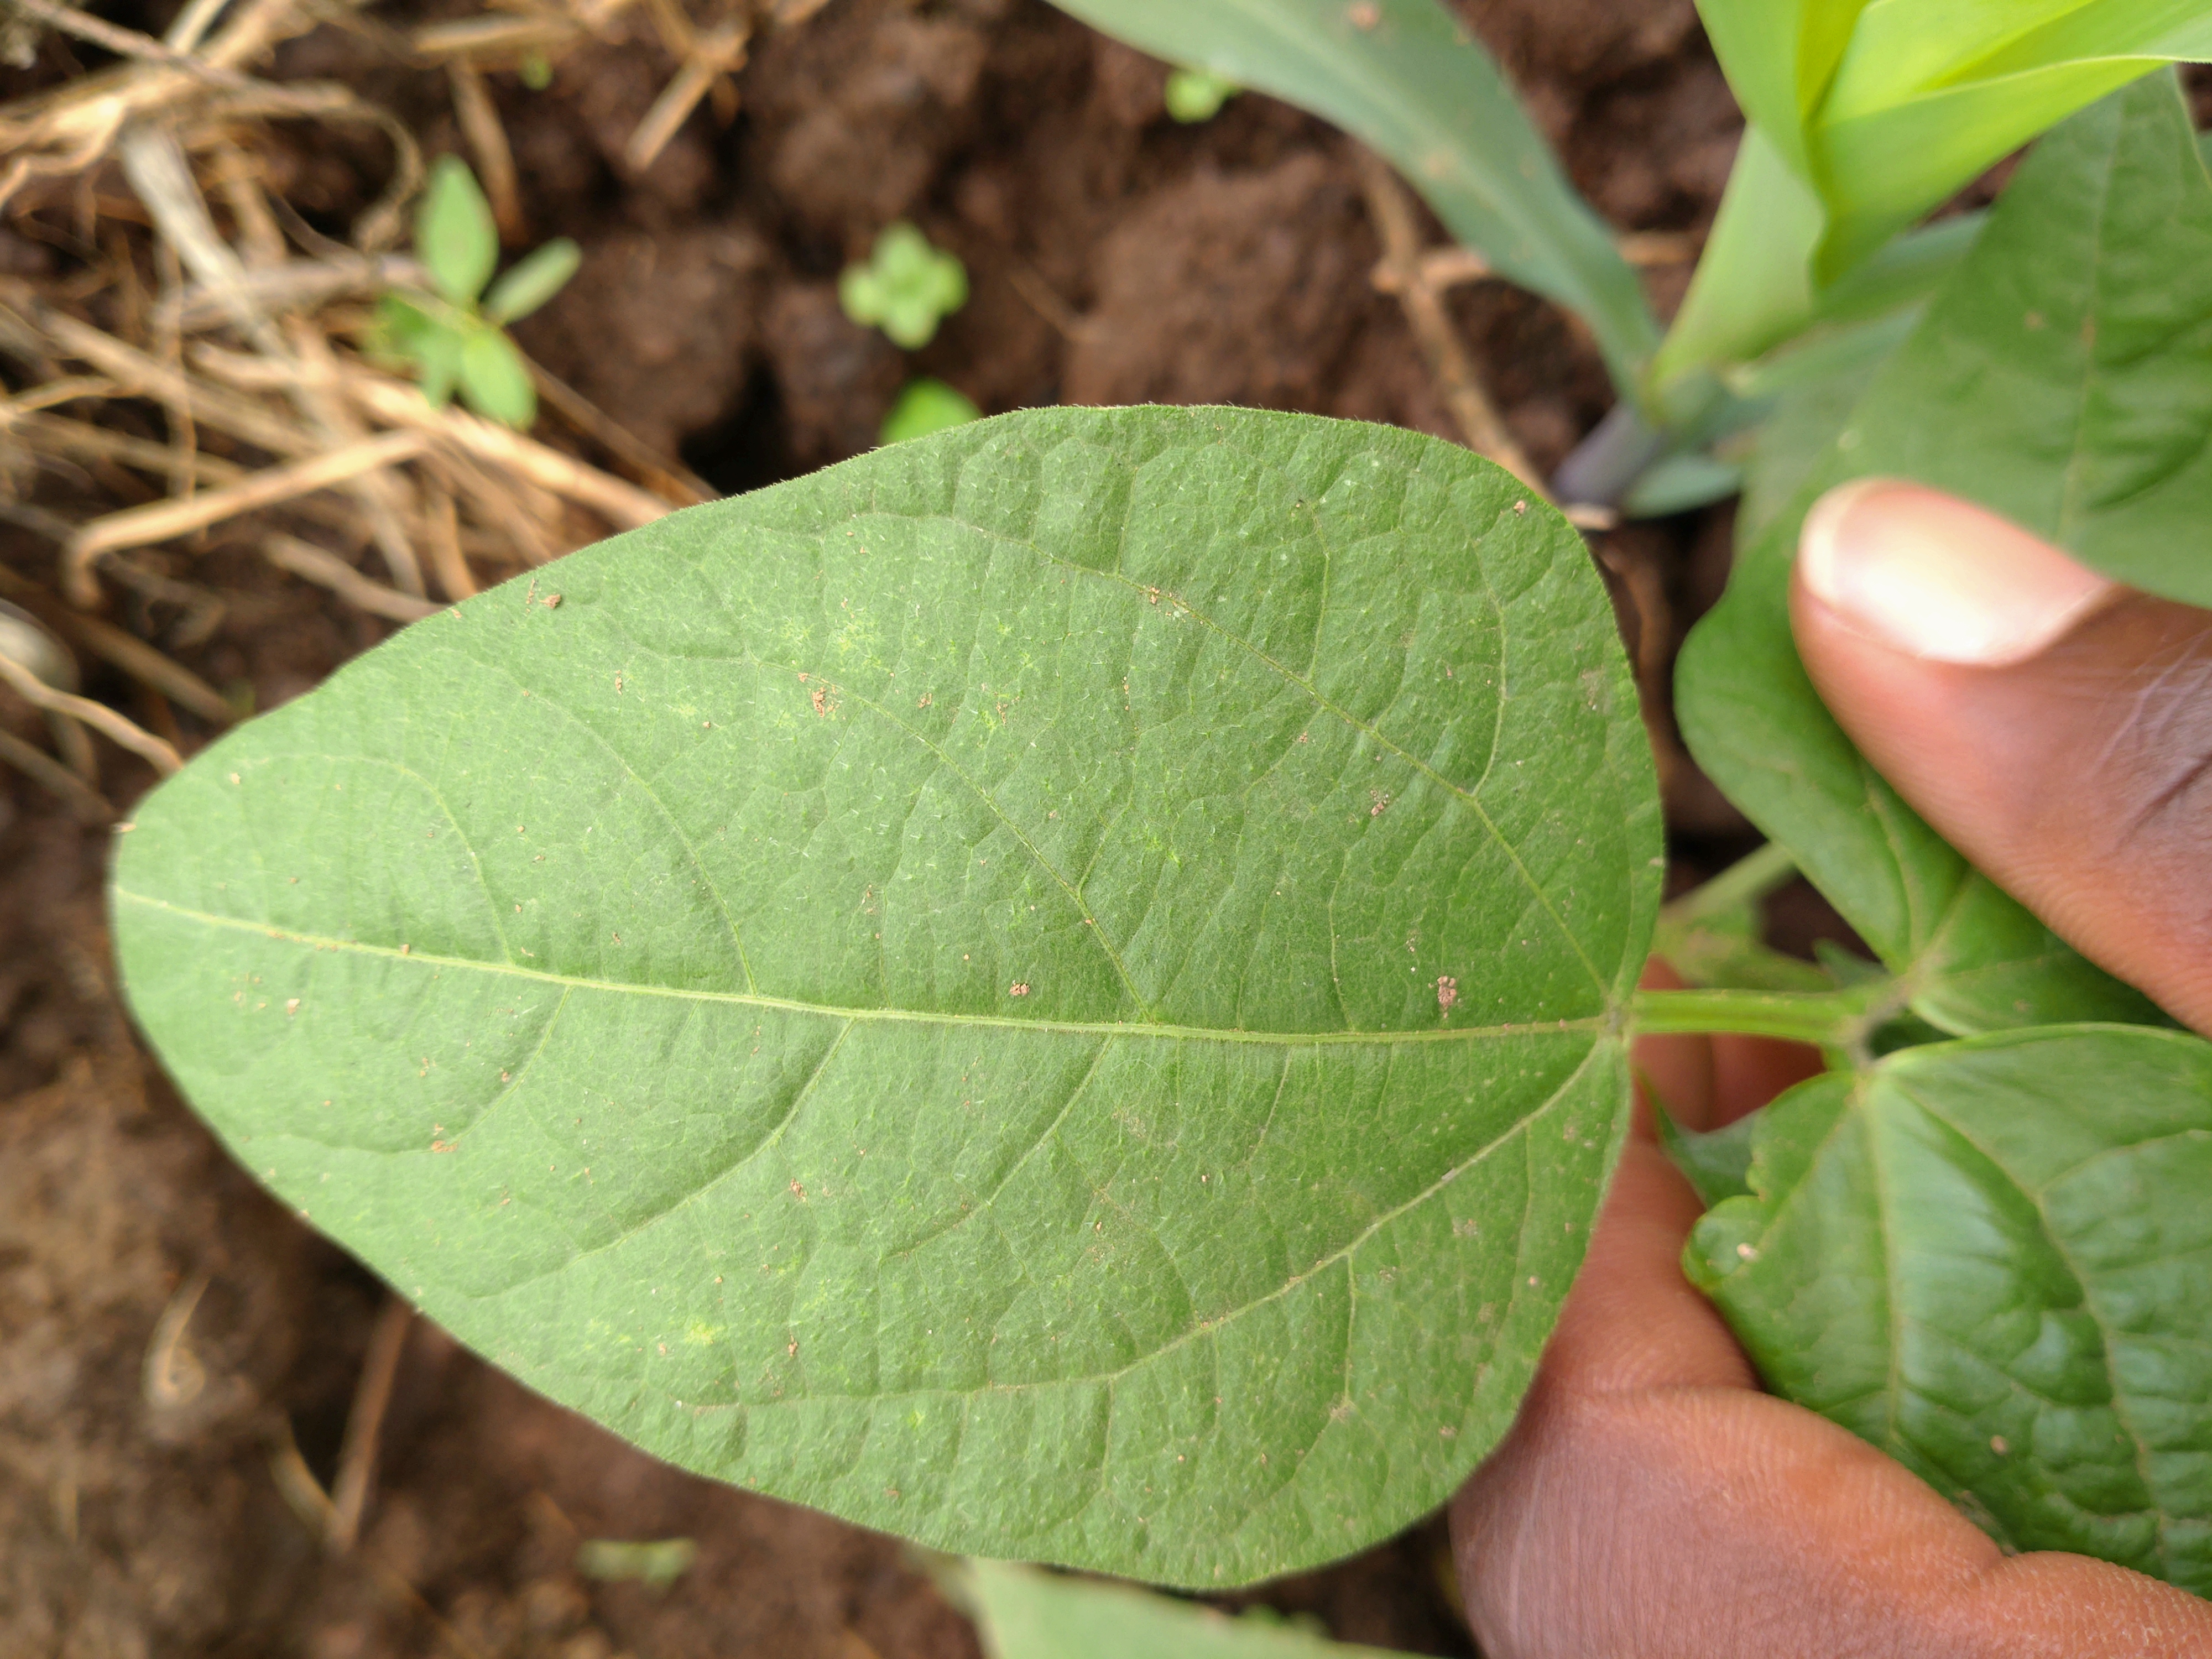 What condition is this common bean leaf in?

healthy
